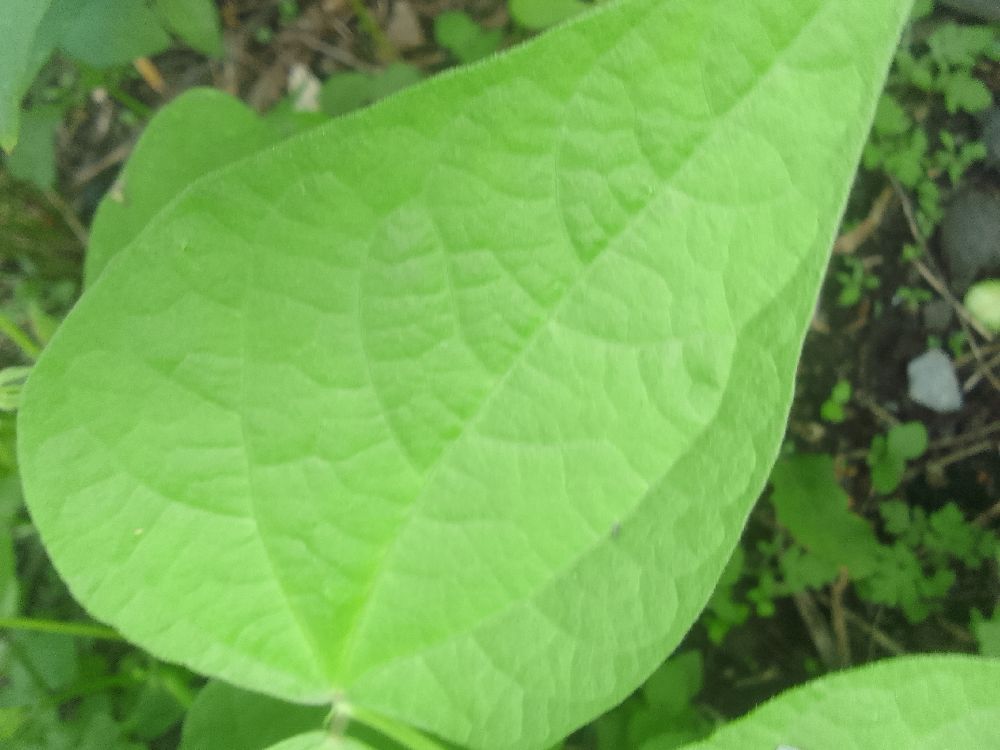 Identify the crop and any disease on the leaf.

common bean, healthy
